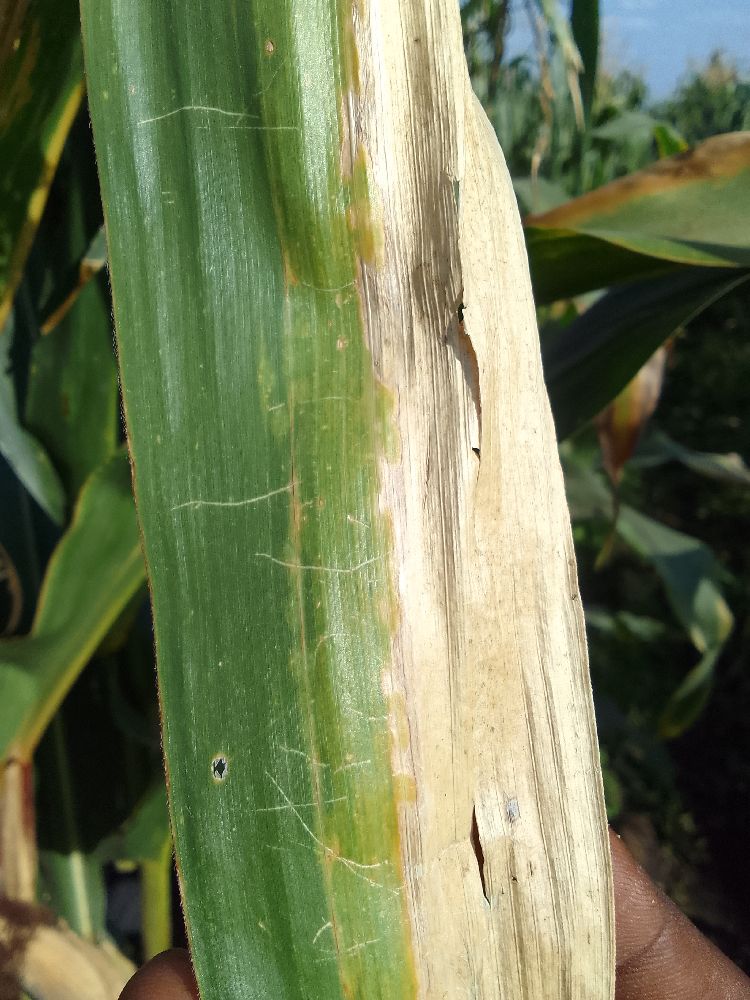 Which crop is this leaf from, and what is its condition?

maize, maize lethal necrosis
